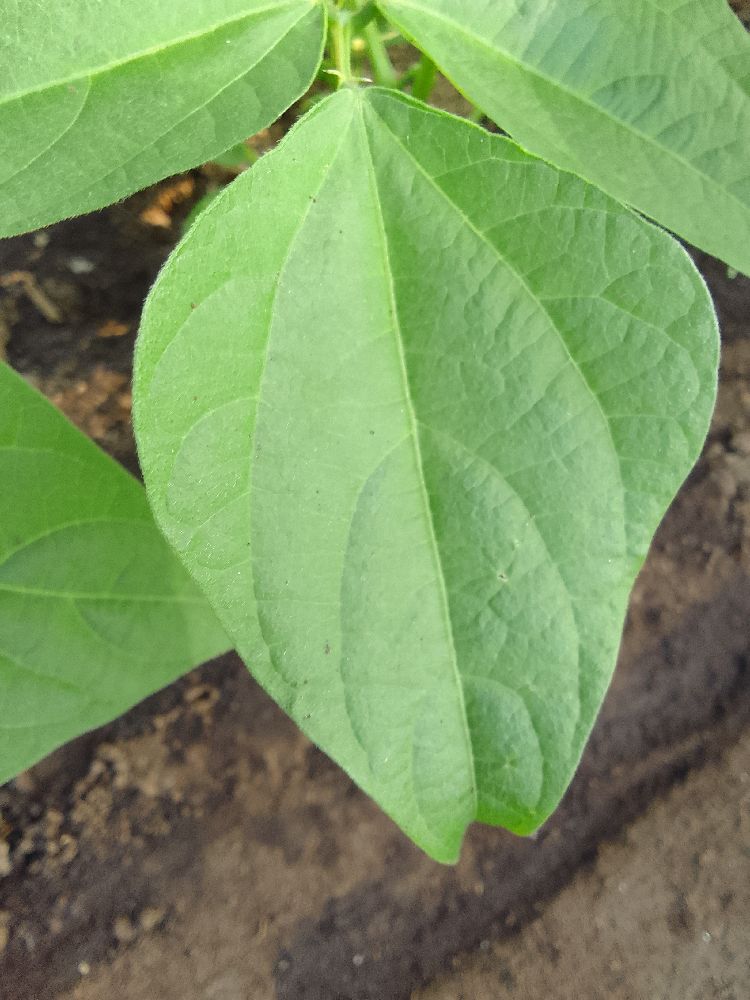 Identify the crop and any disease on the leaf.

common bean, healthy
